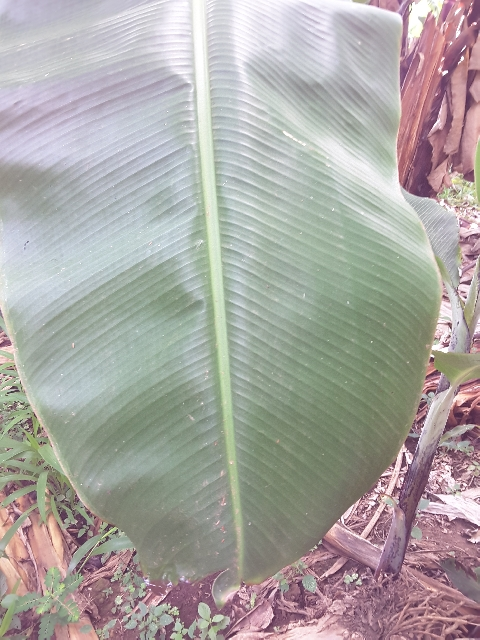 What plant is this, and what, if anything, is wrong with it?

banana, healthy
